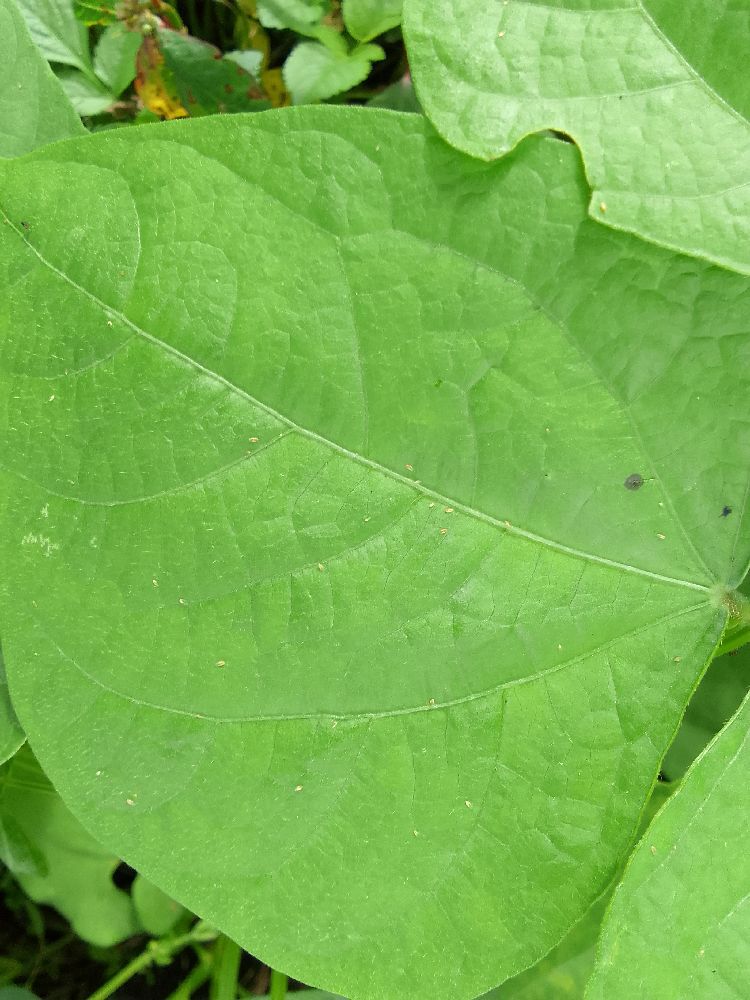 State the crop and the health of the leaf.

common bean, healthy
